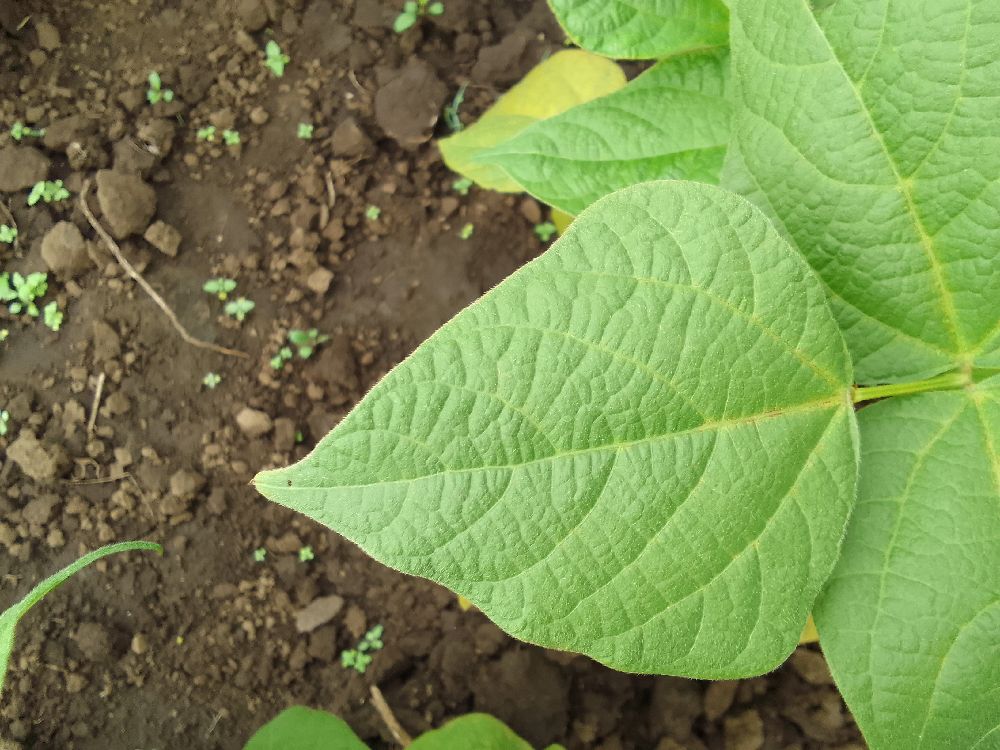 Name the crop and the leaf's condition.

common bean, healthy
